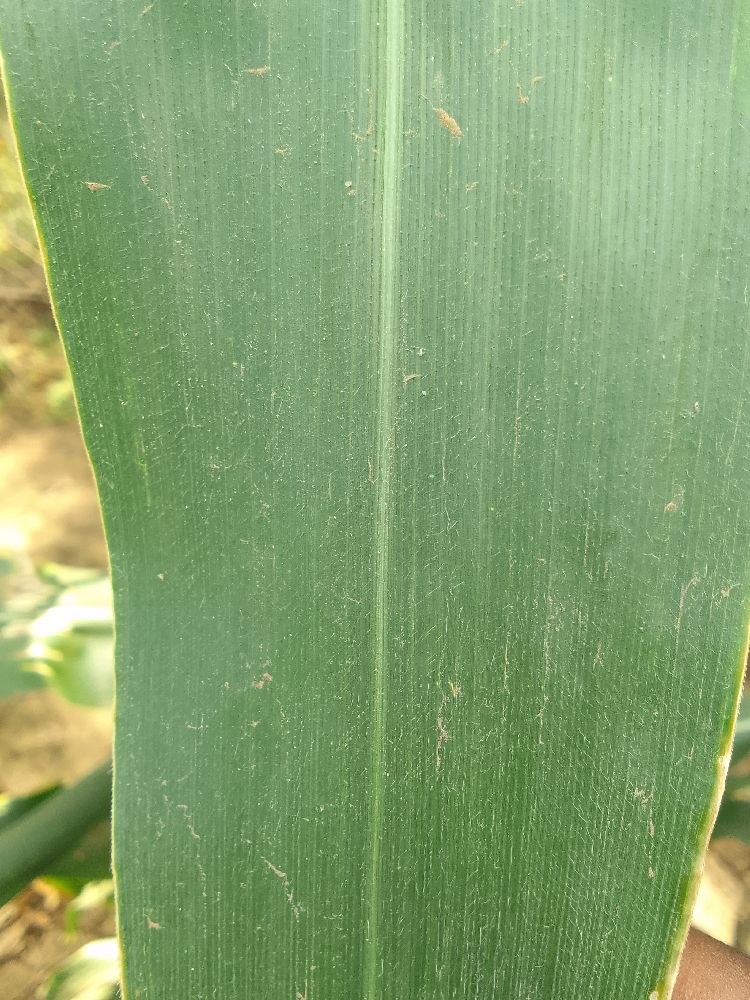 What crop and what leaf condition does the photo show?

maize, healthy
